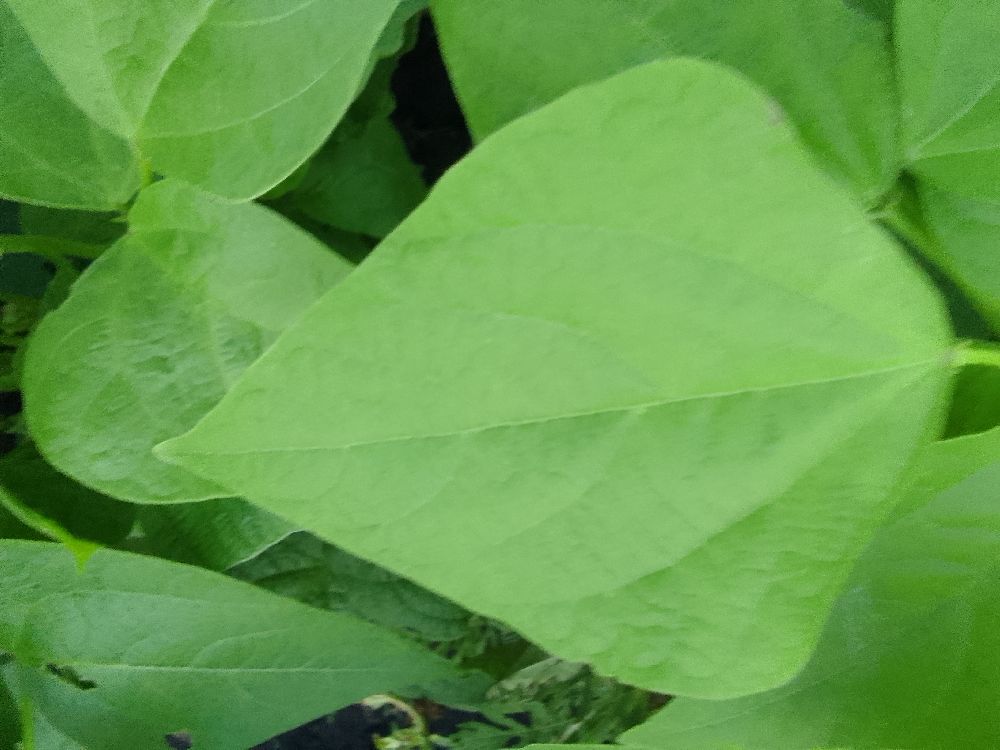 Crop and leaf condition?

common bean, healthy
